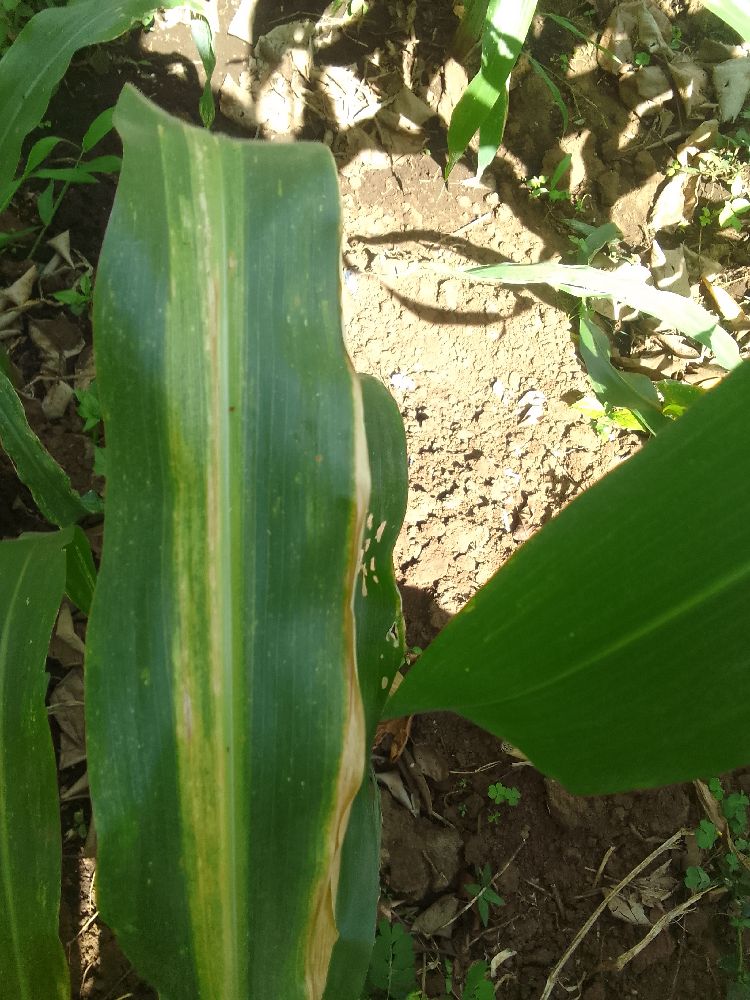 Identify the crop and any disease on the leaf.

maize, maize lethal necrosis
